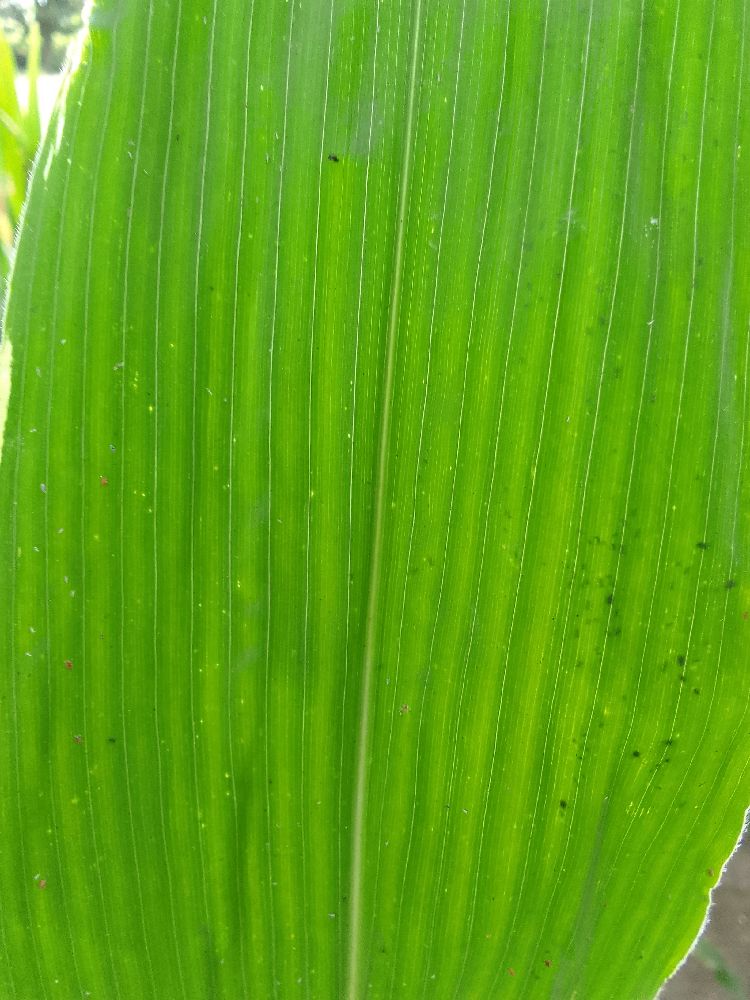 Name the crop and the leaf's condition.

maize, healthy
